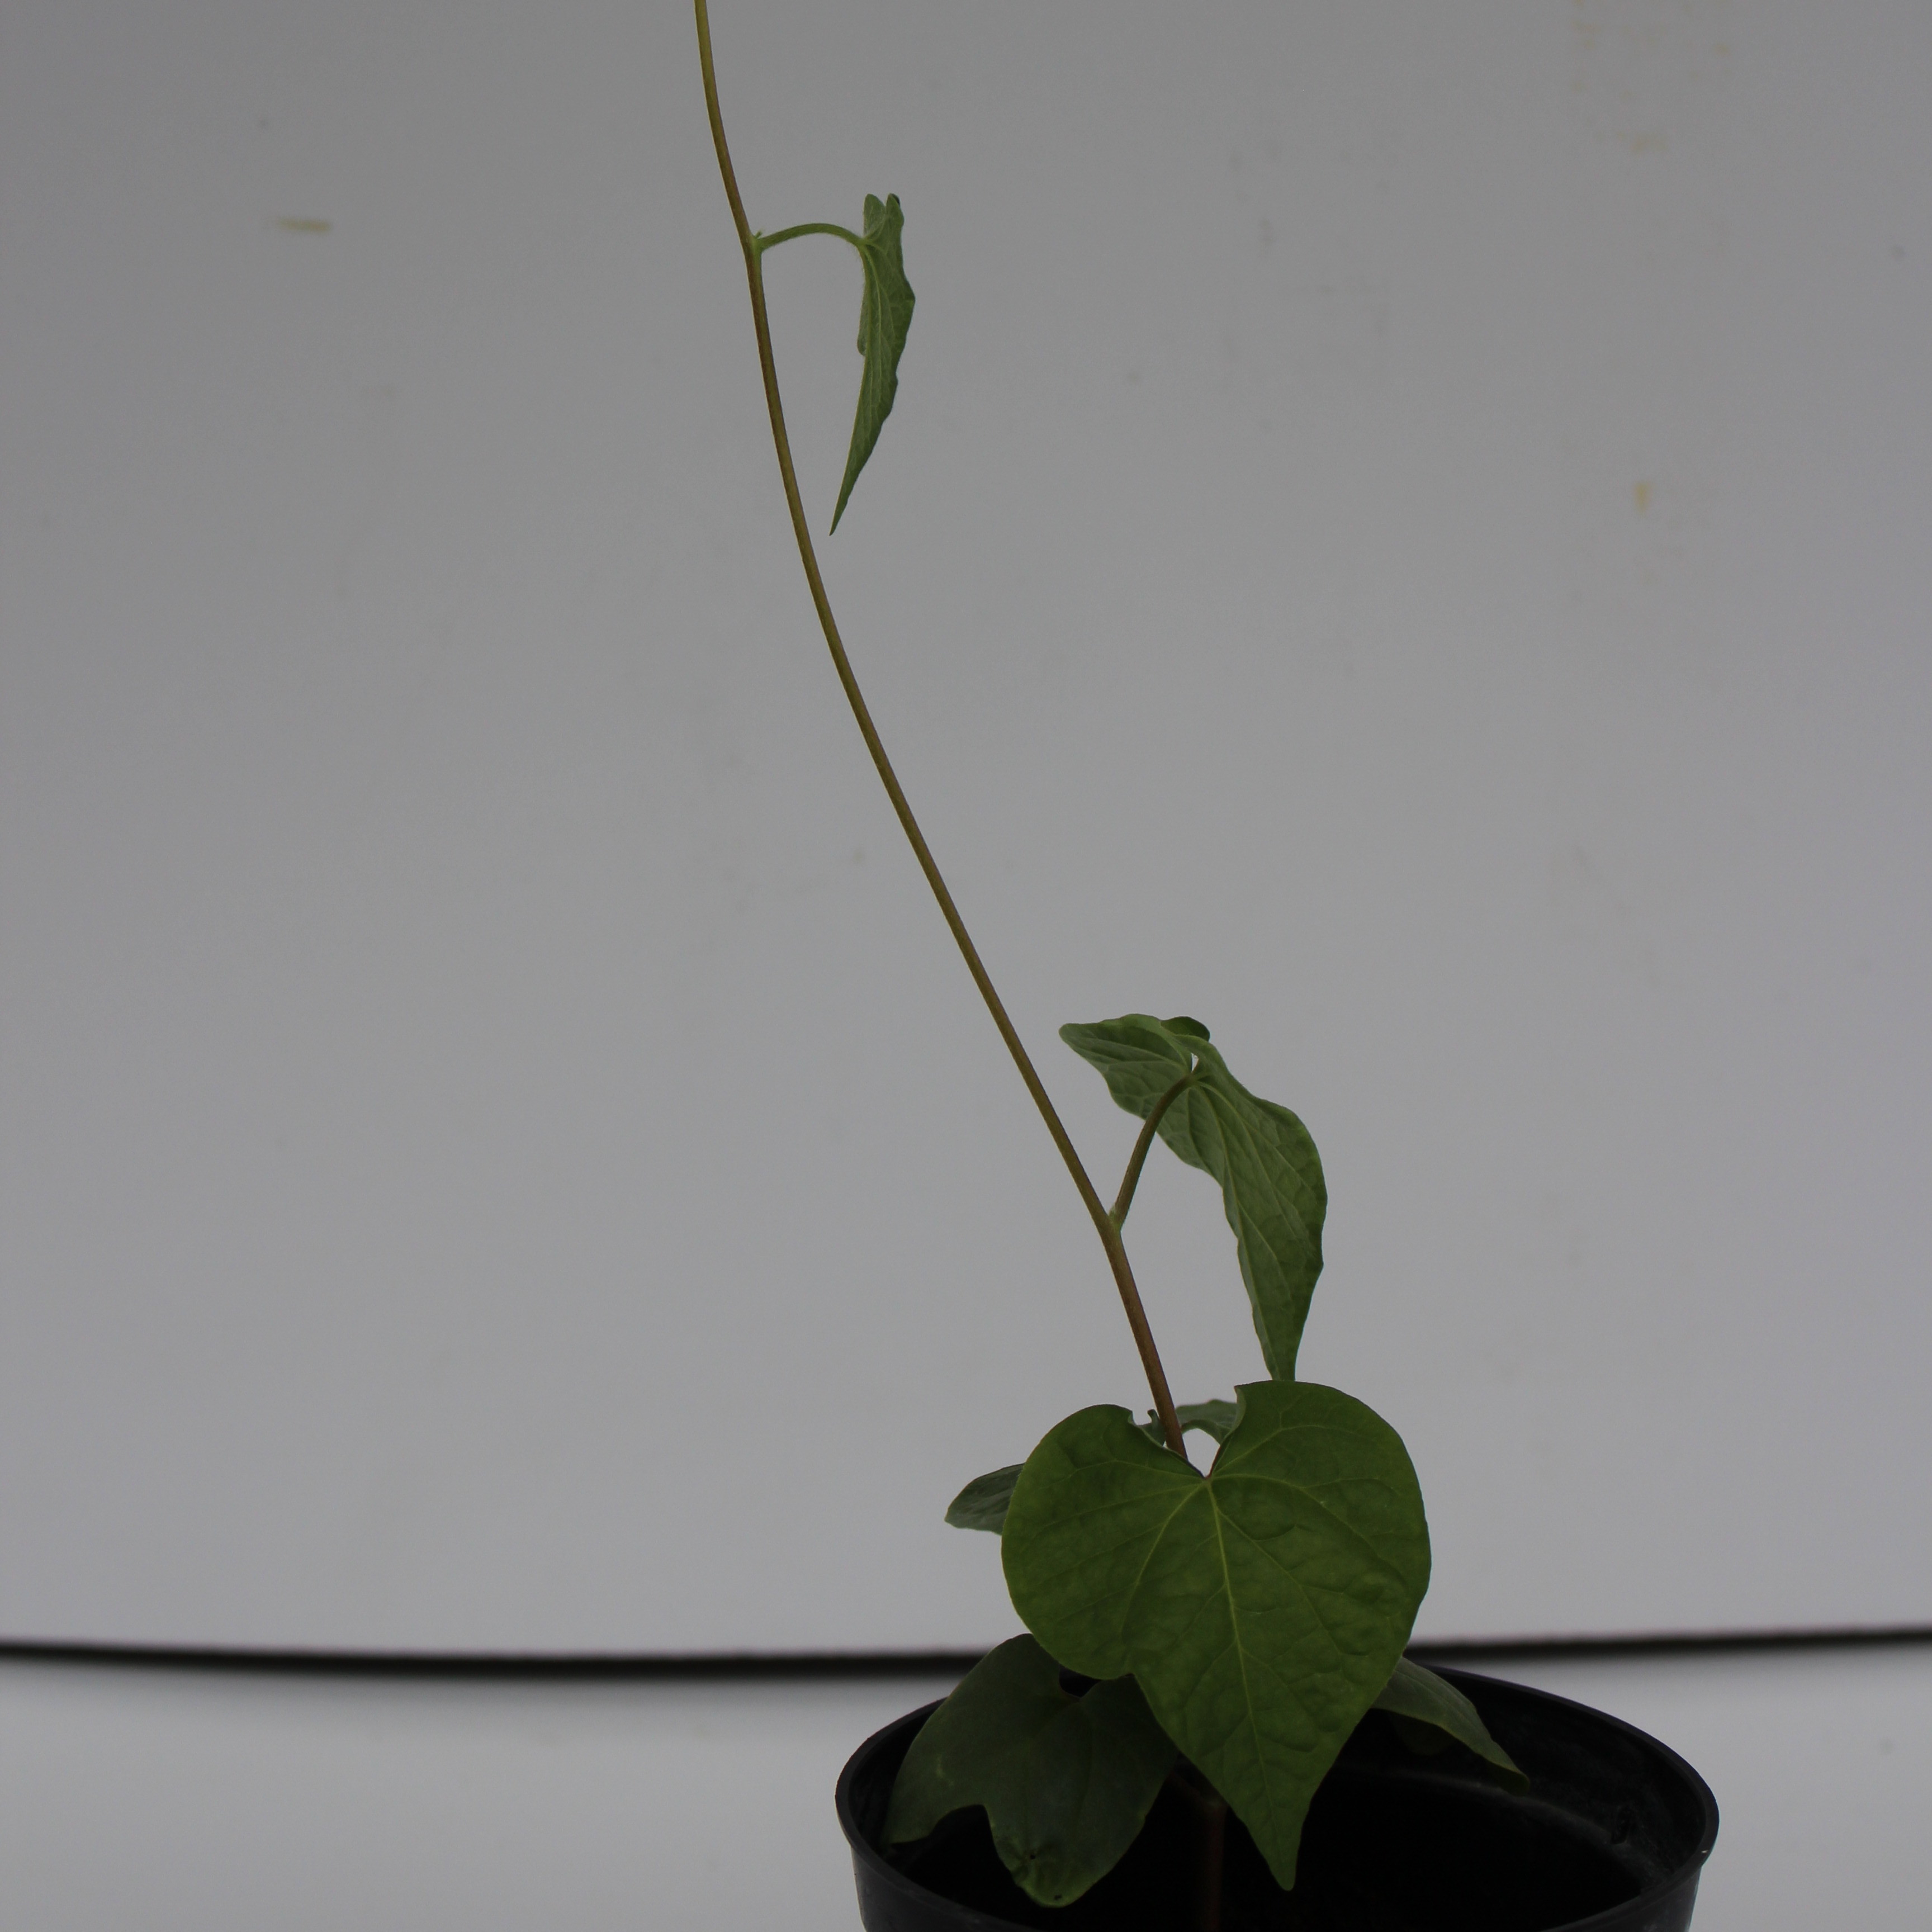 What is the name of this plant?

Convolvulus arvensis
